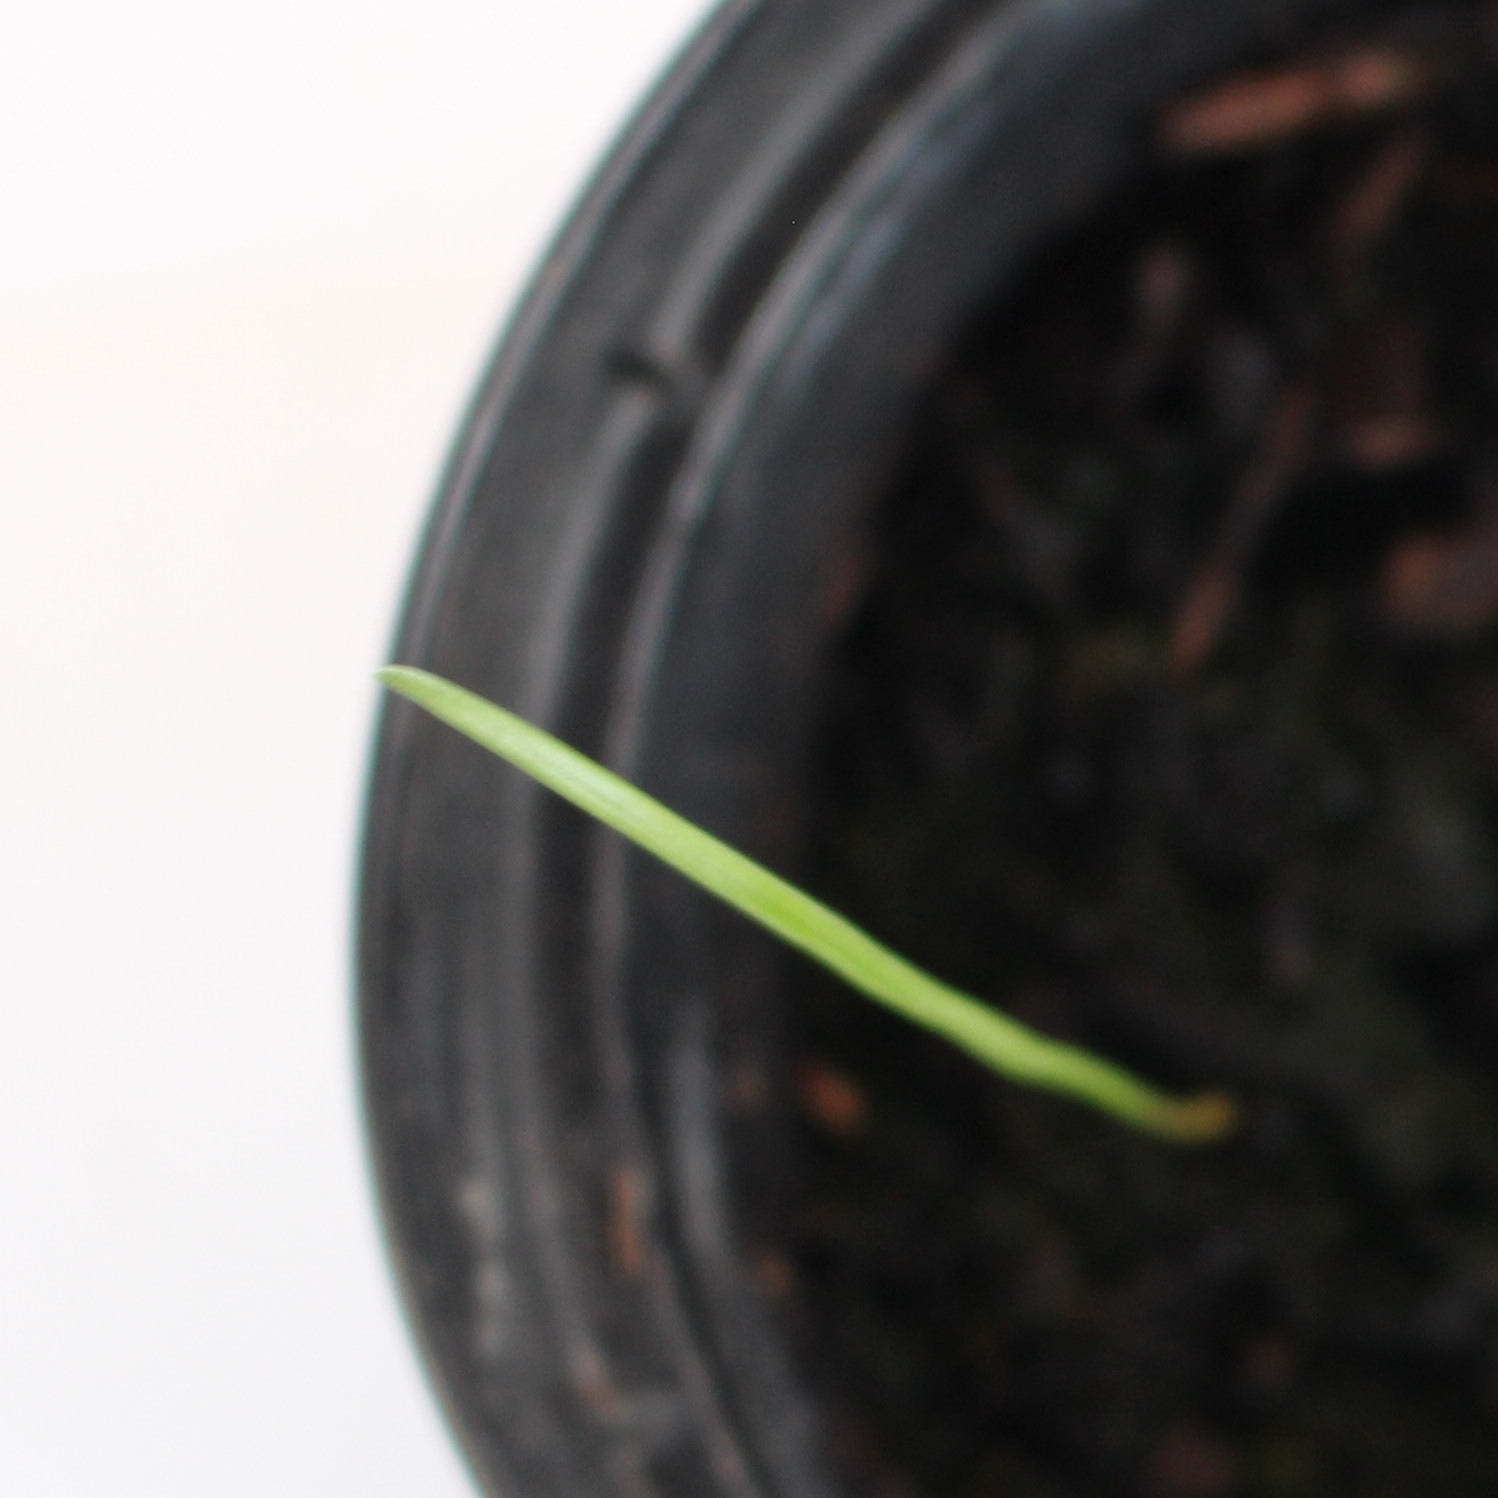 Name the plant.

Lolium multiflorum
